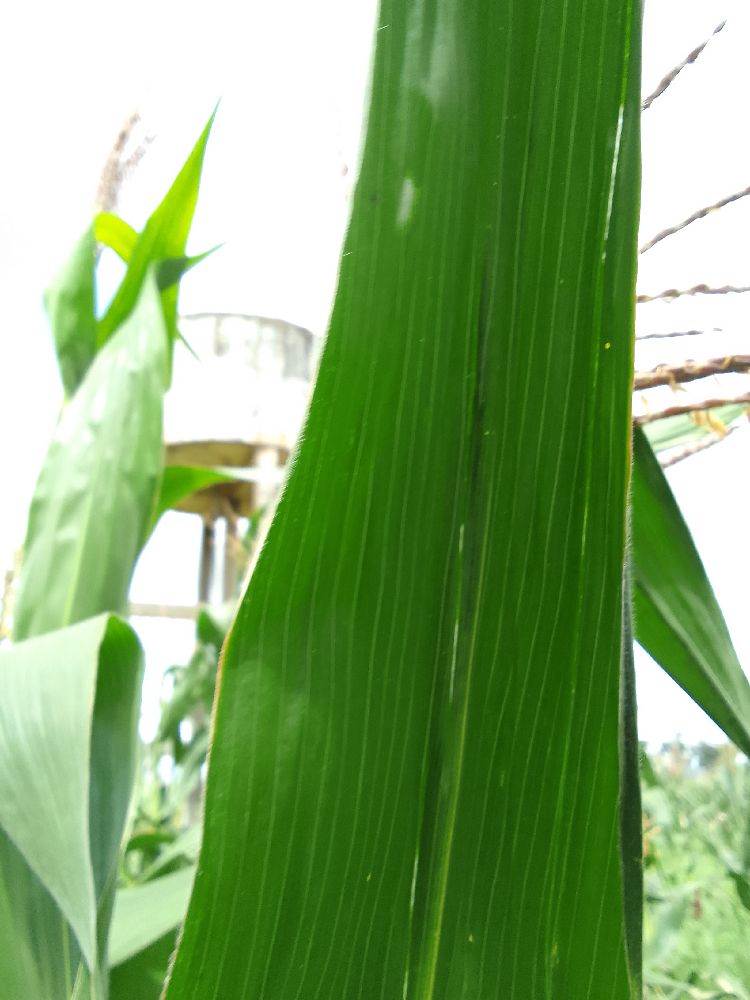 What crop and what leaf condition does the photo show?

maize, healthy
